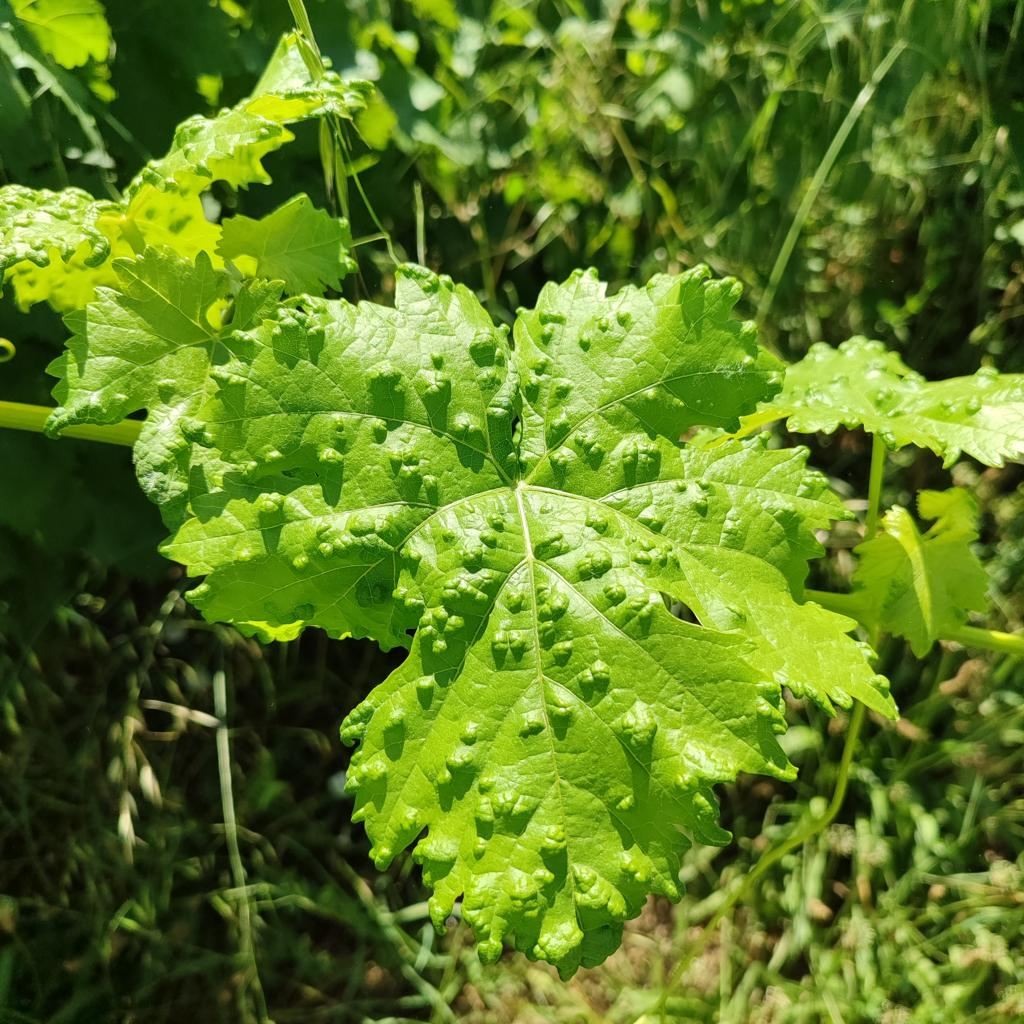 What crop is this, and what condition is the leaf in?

grapevine, erineum mite
